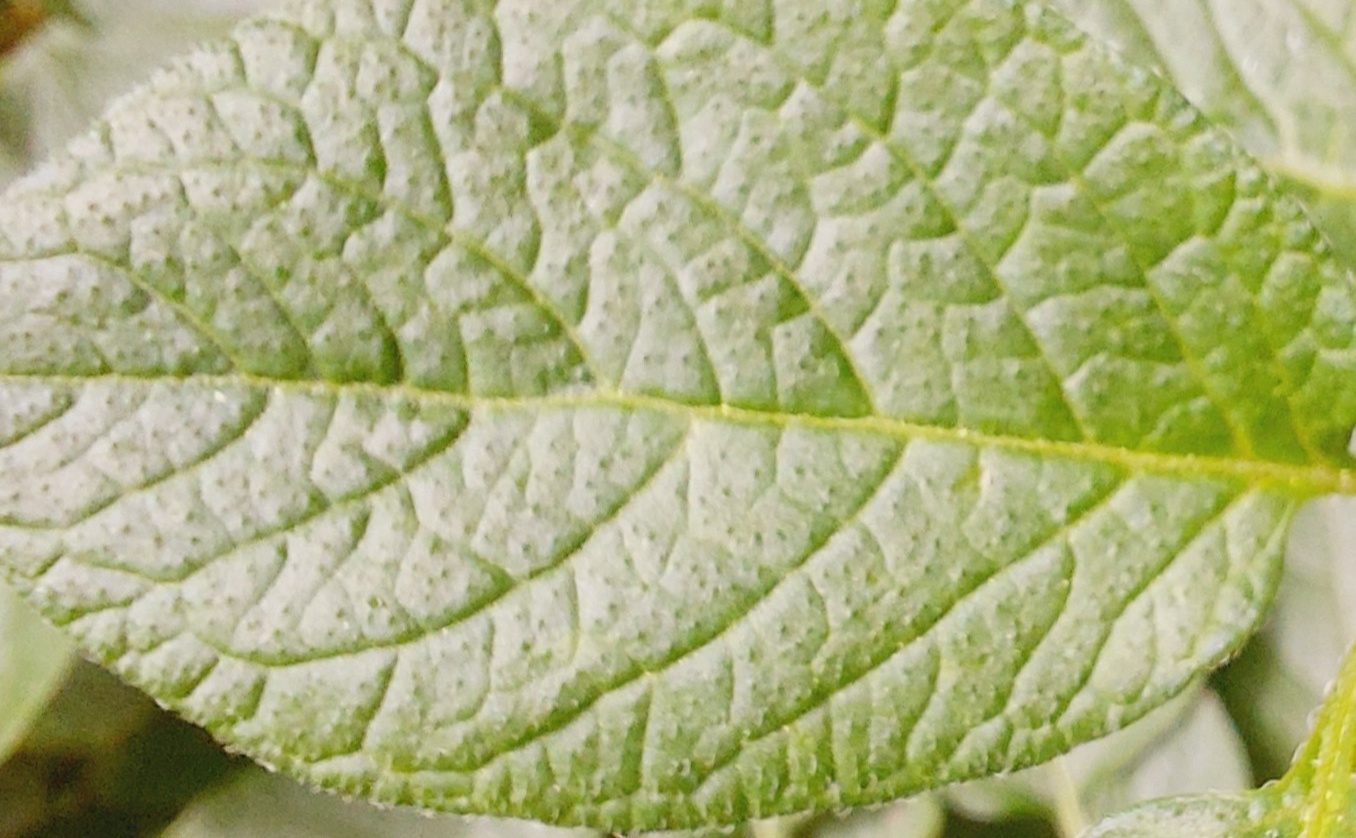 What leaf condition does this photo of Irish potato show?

healthy
